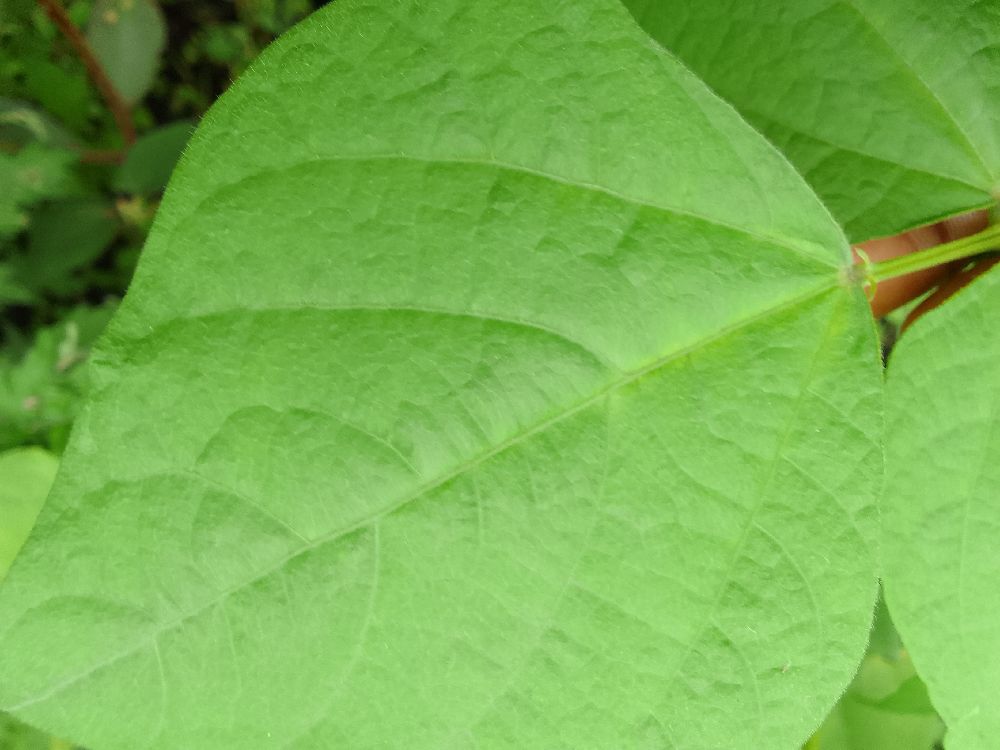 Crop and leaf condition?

common bean, healthy
